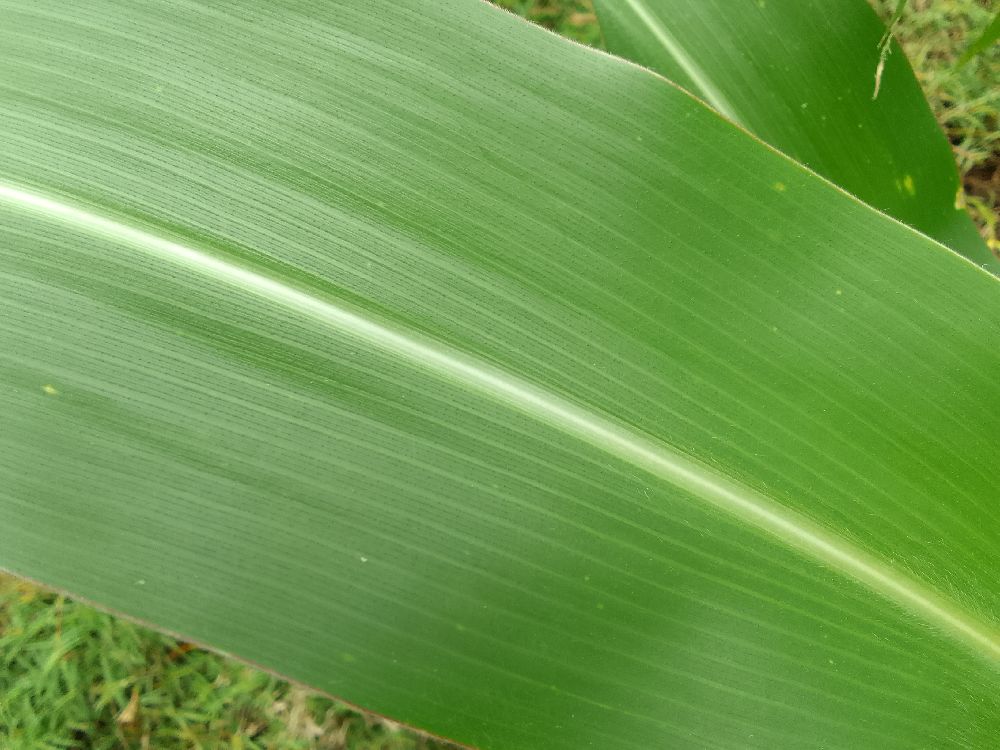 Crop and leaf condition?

maize, healthy
